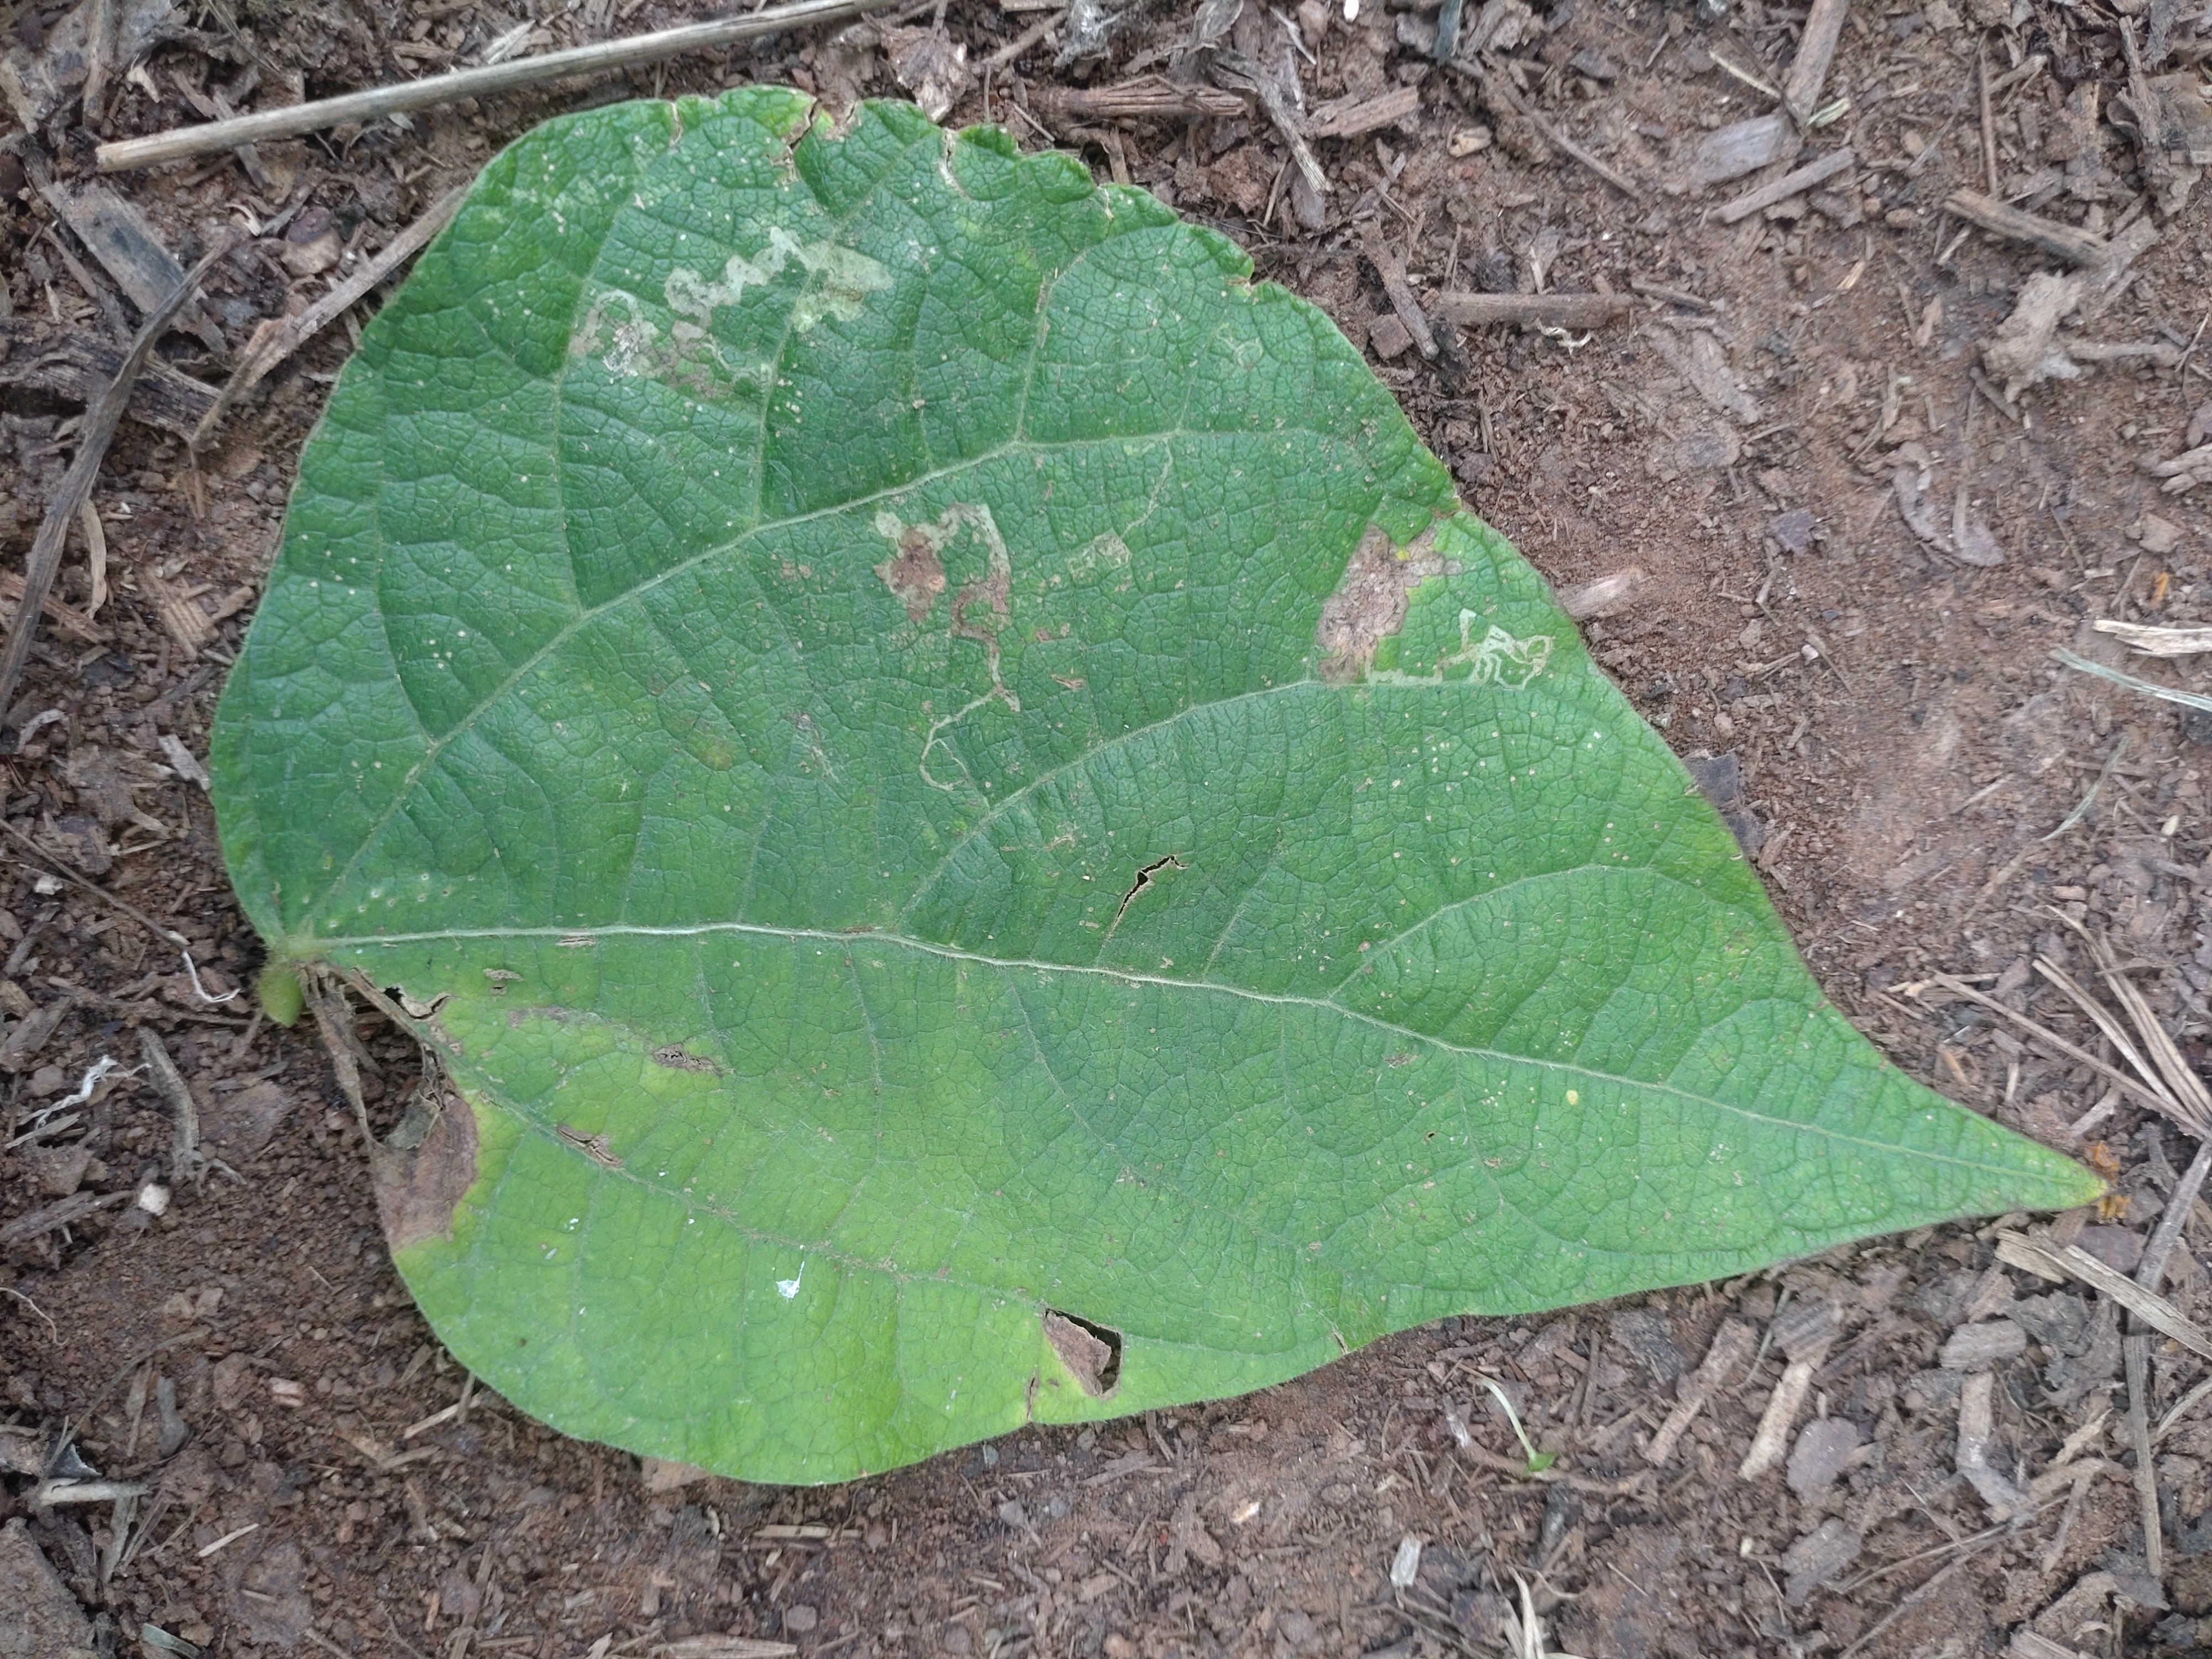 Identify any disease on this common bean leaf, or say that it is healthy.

anthracnose
